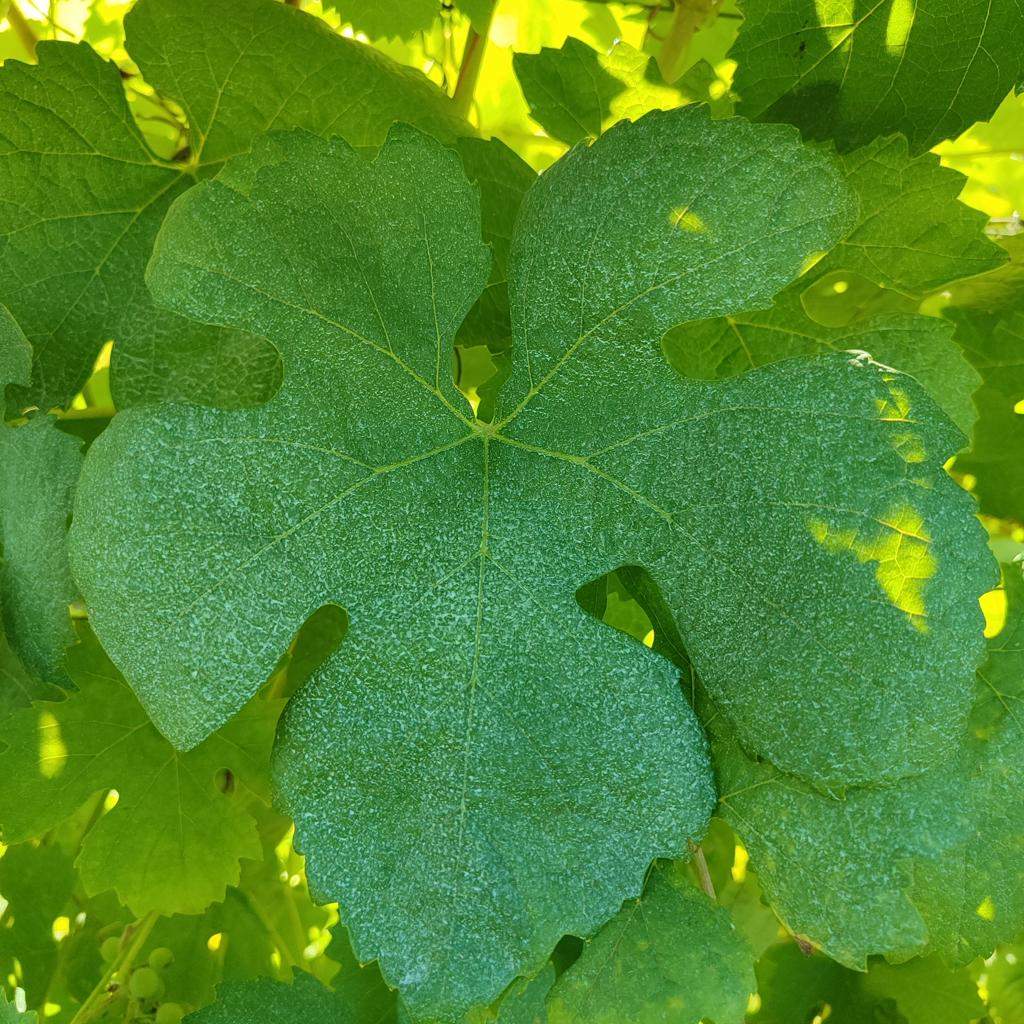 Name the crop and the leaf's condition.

grapevine, healthy
